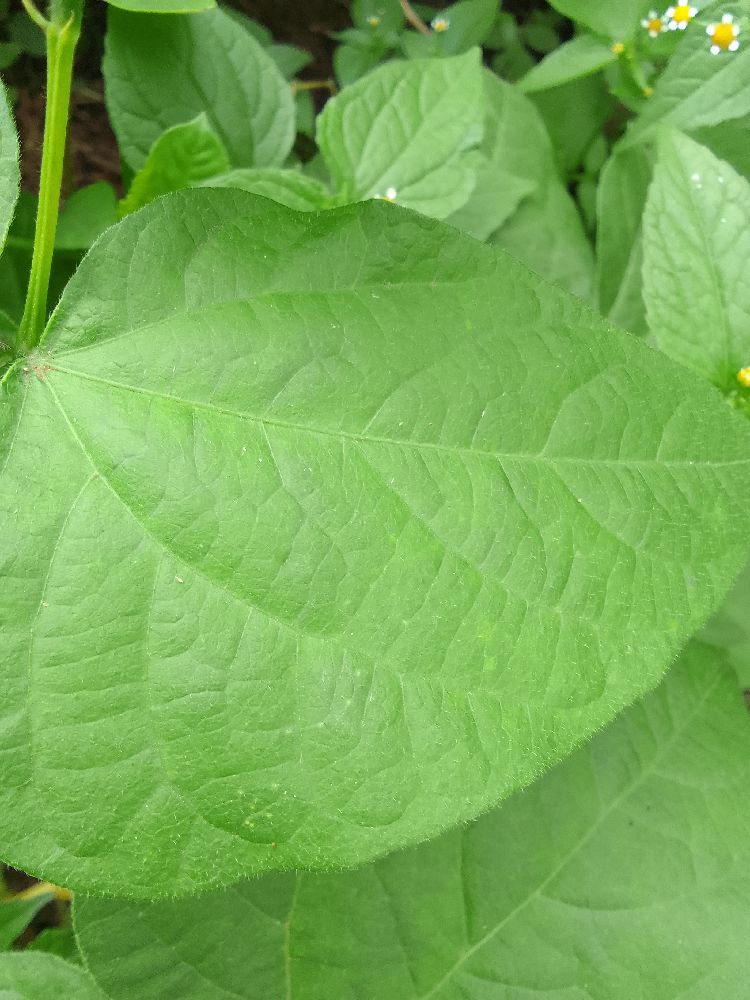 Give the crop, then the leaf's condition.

common bean, healthy
